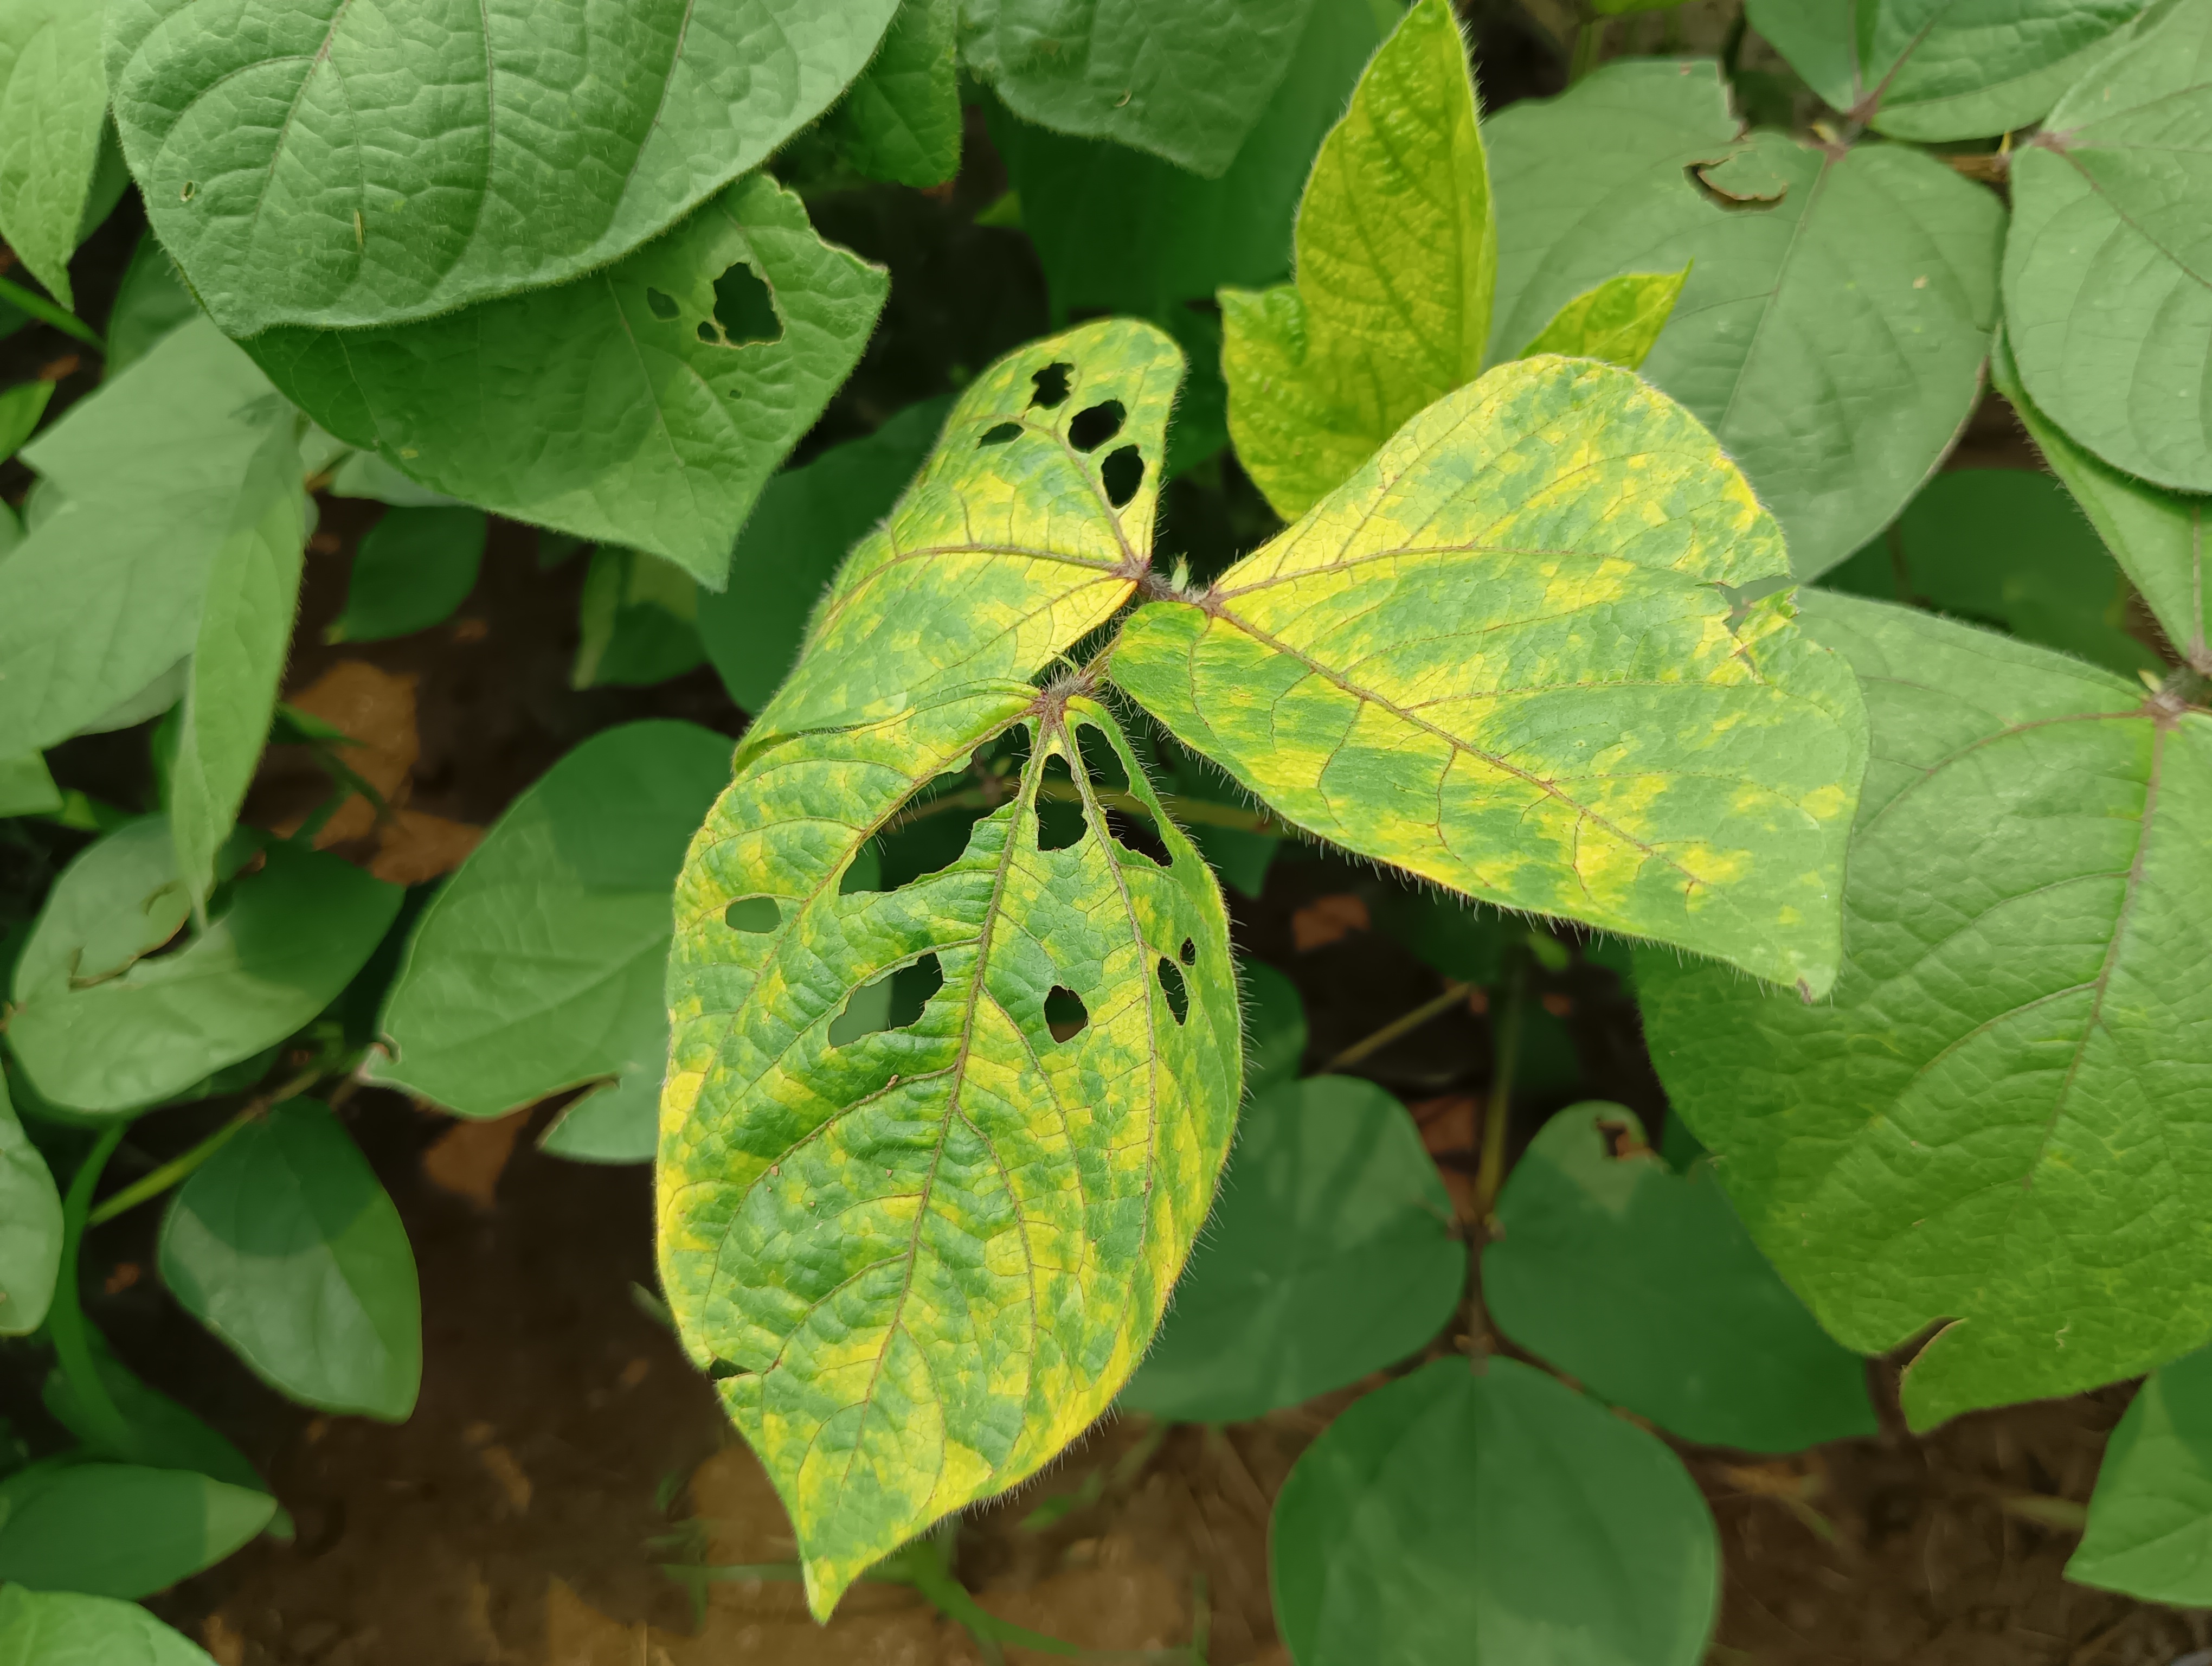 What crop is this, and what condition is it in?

mungbean, yellow mosaic
